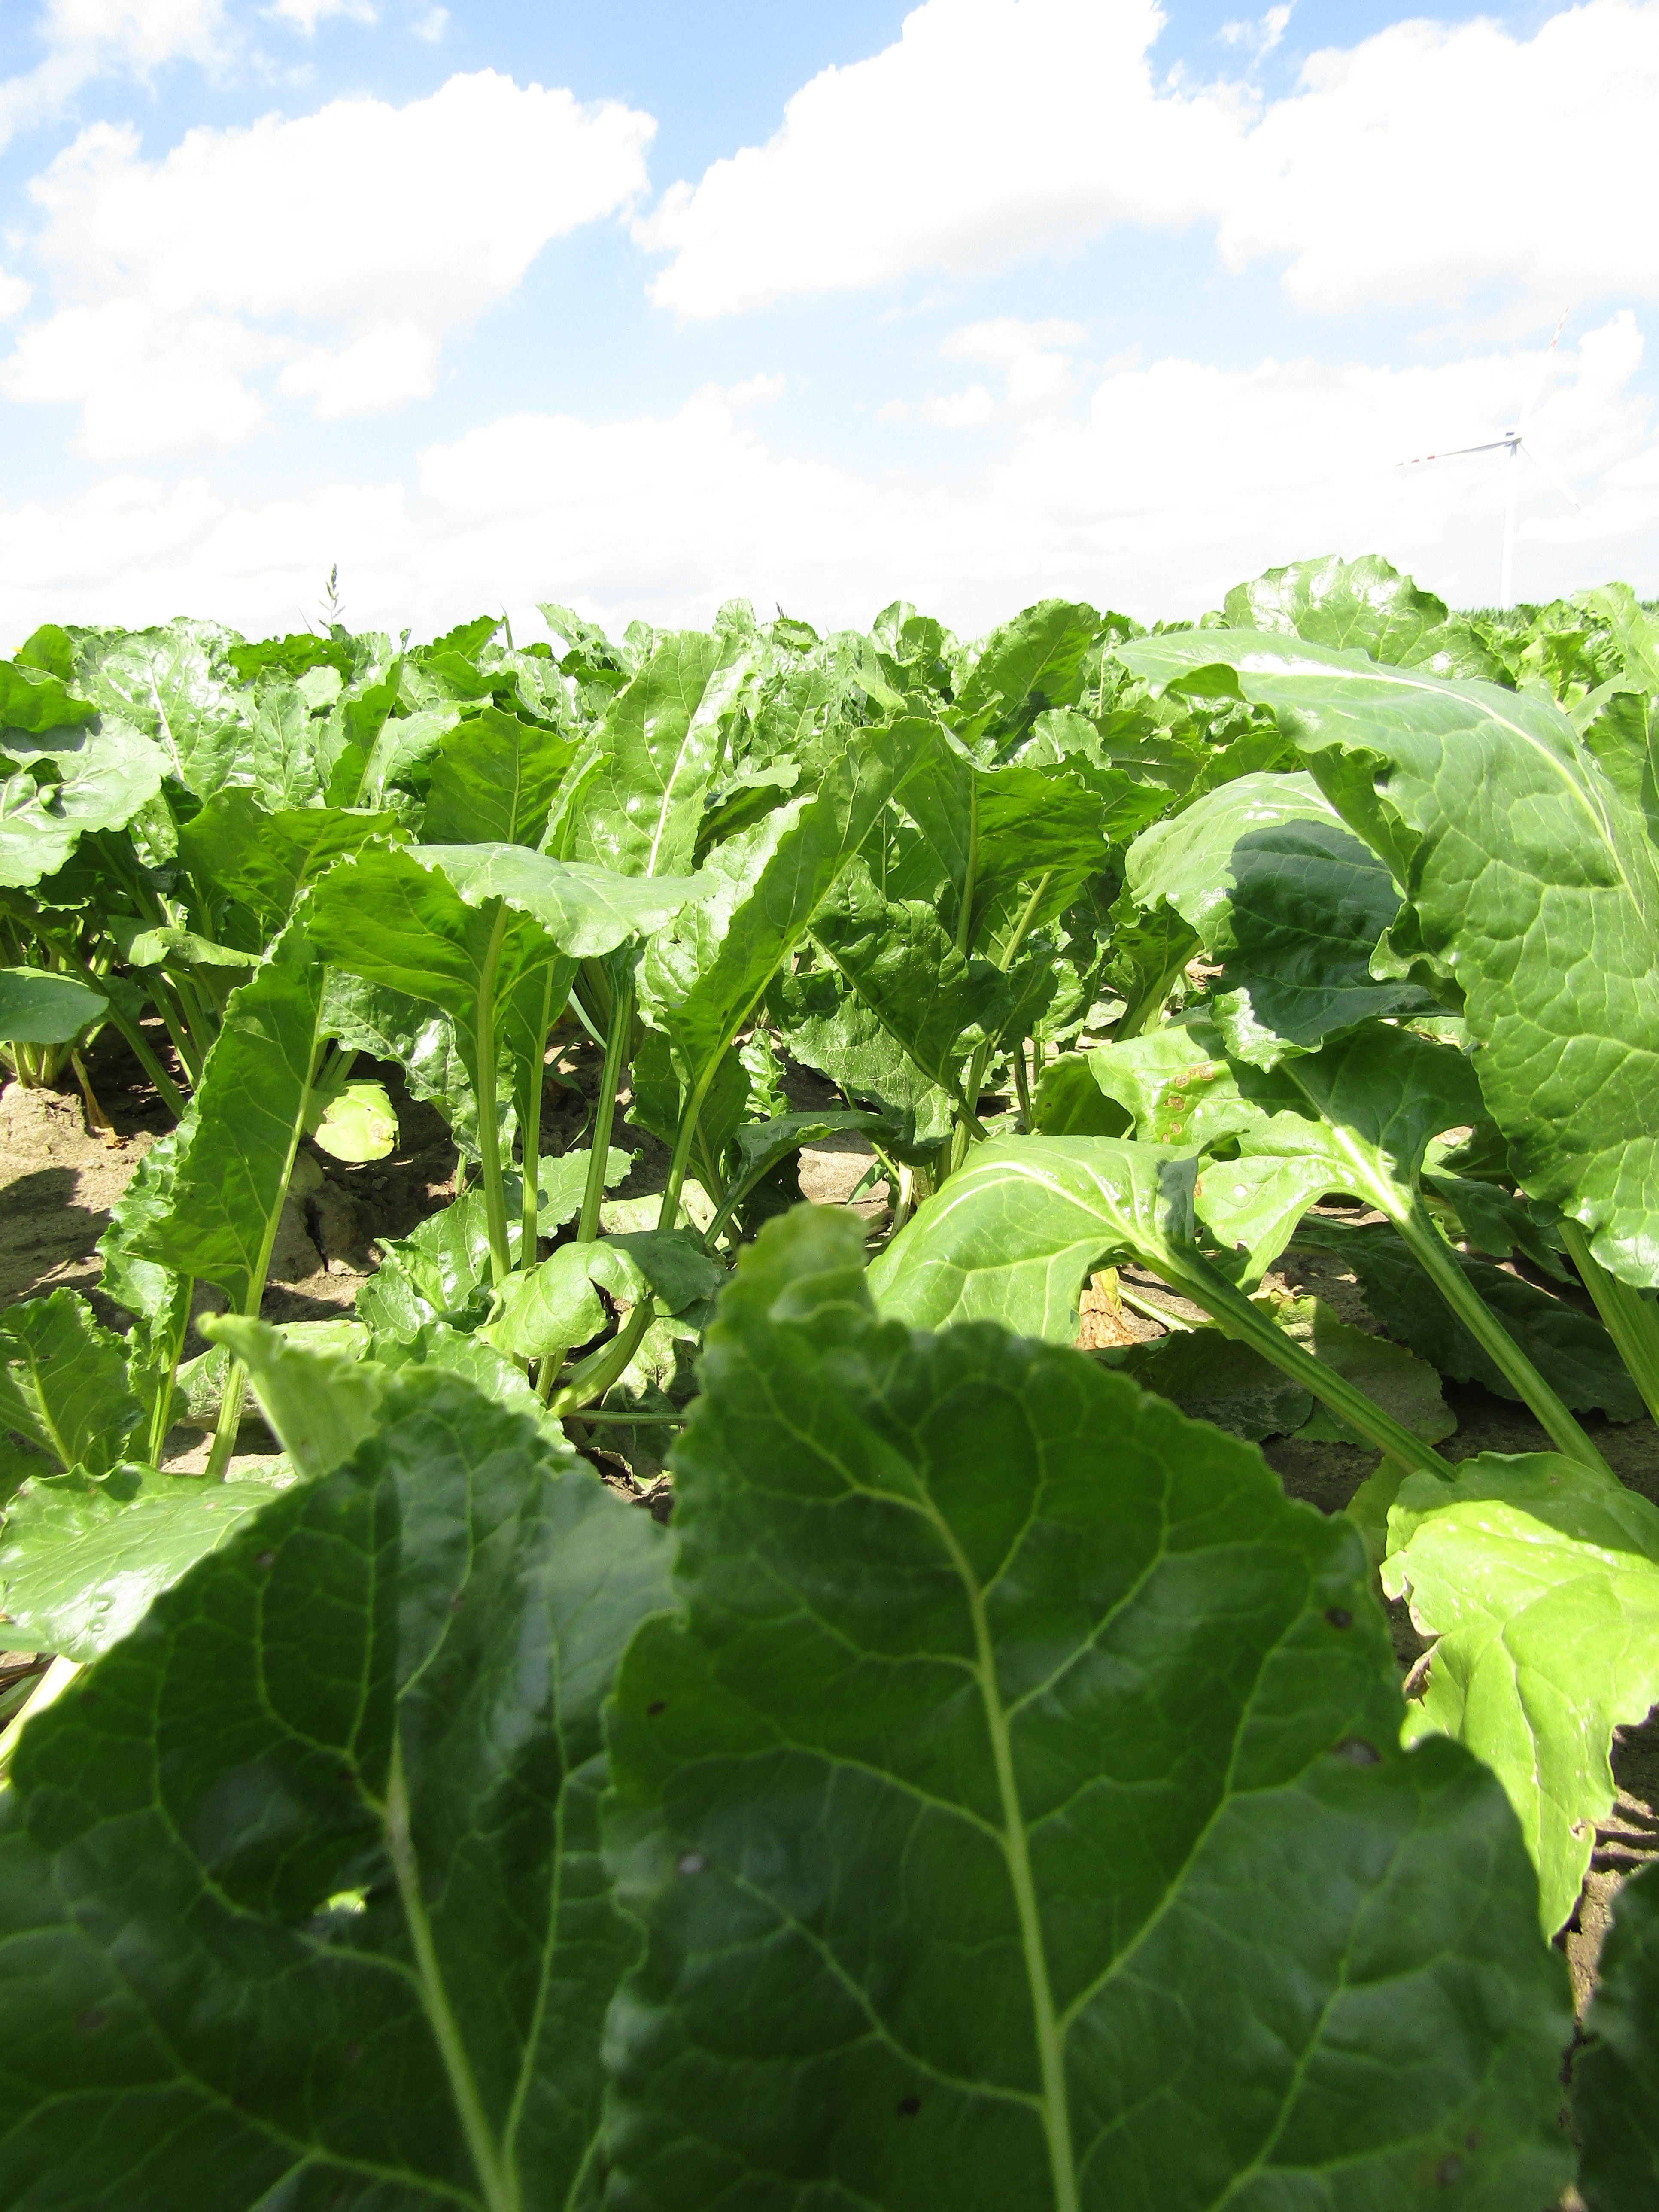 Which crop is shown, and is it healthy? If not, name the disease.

beet, cercospora
